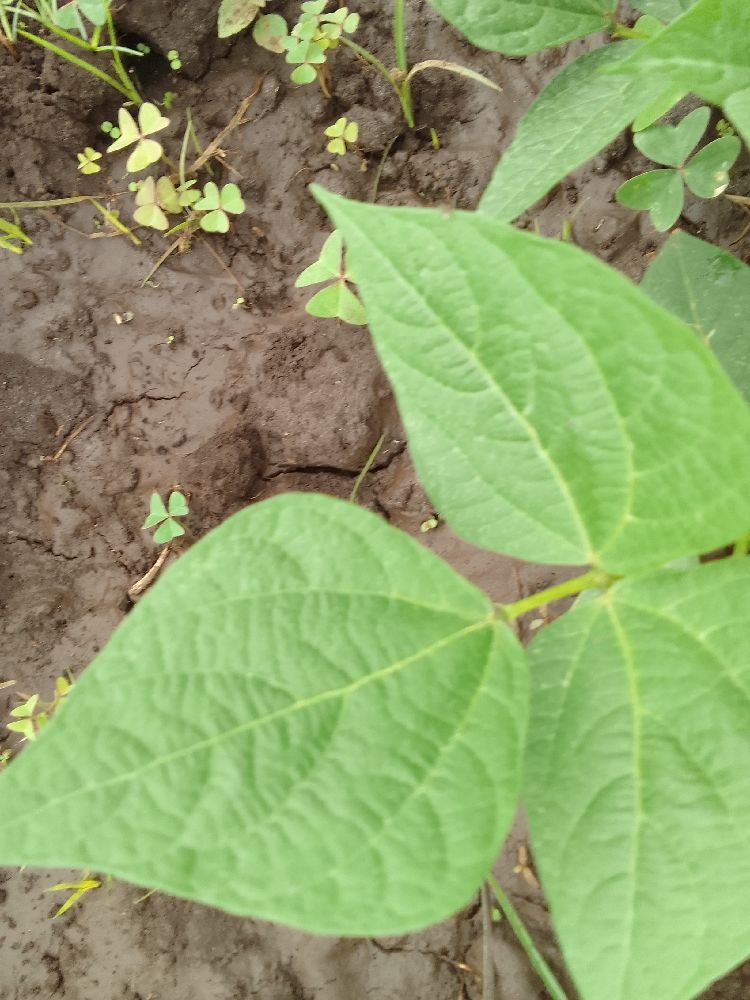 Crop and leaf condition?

common bean, healthy
